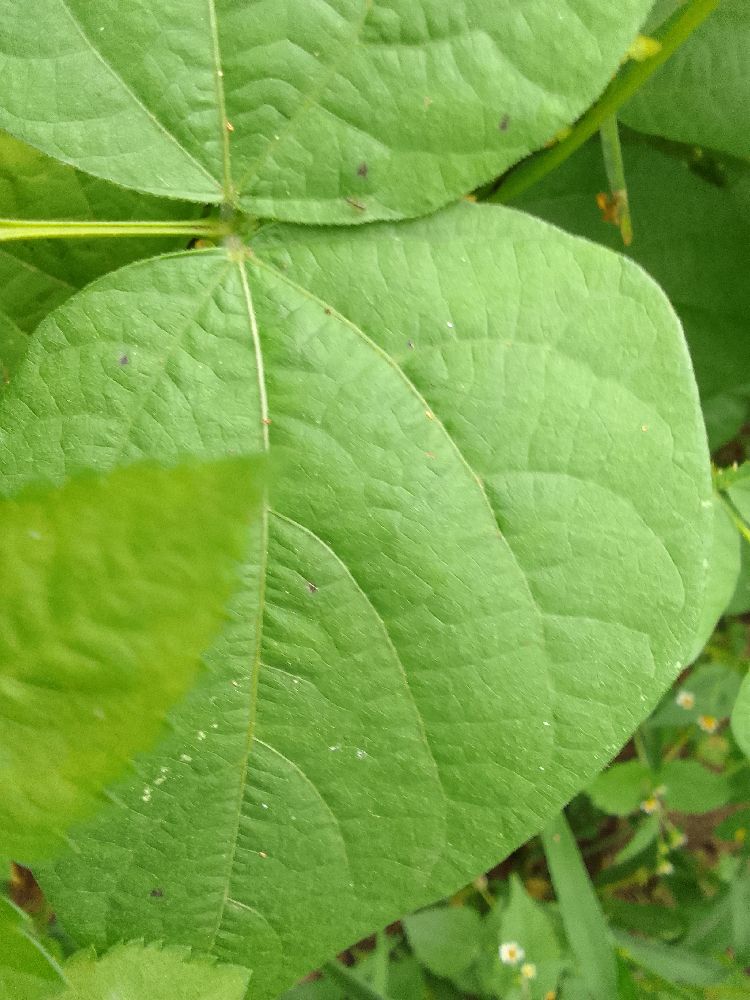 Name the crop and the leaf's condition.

common bean, healthy
